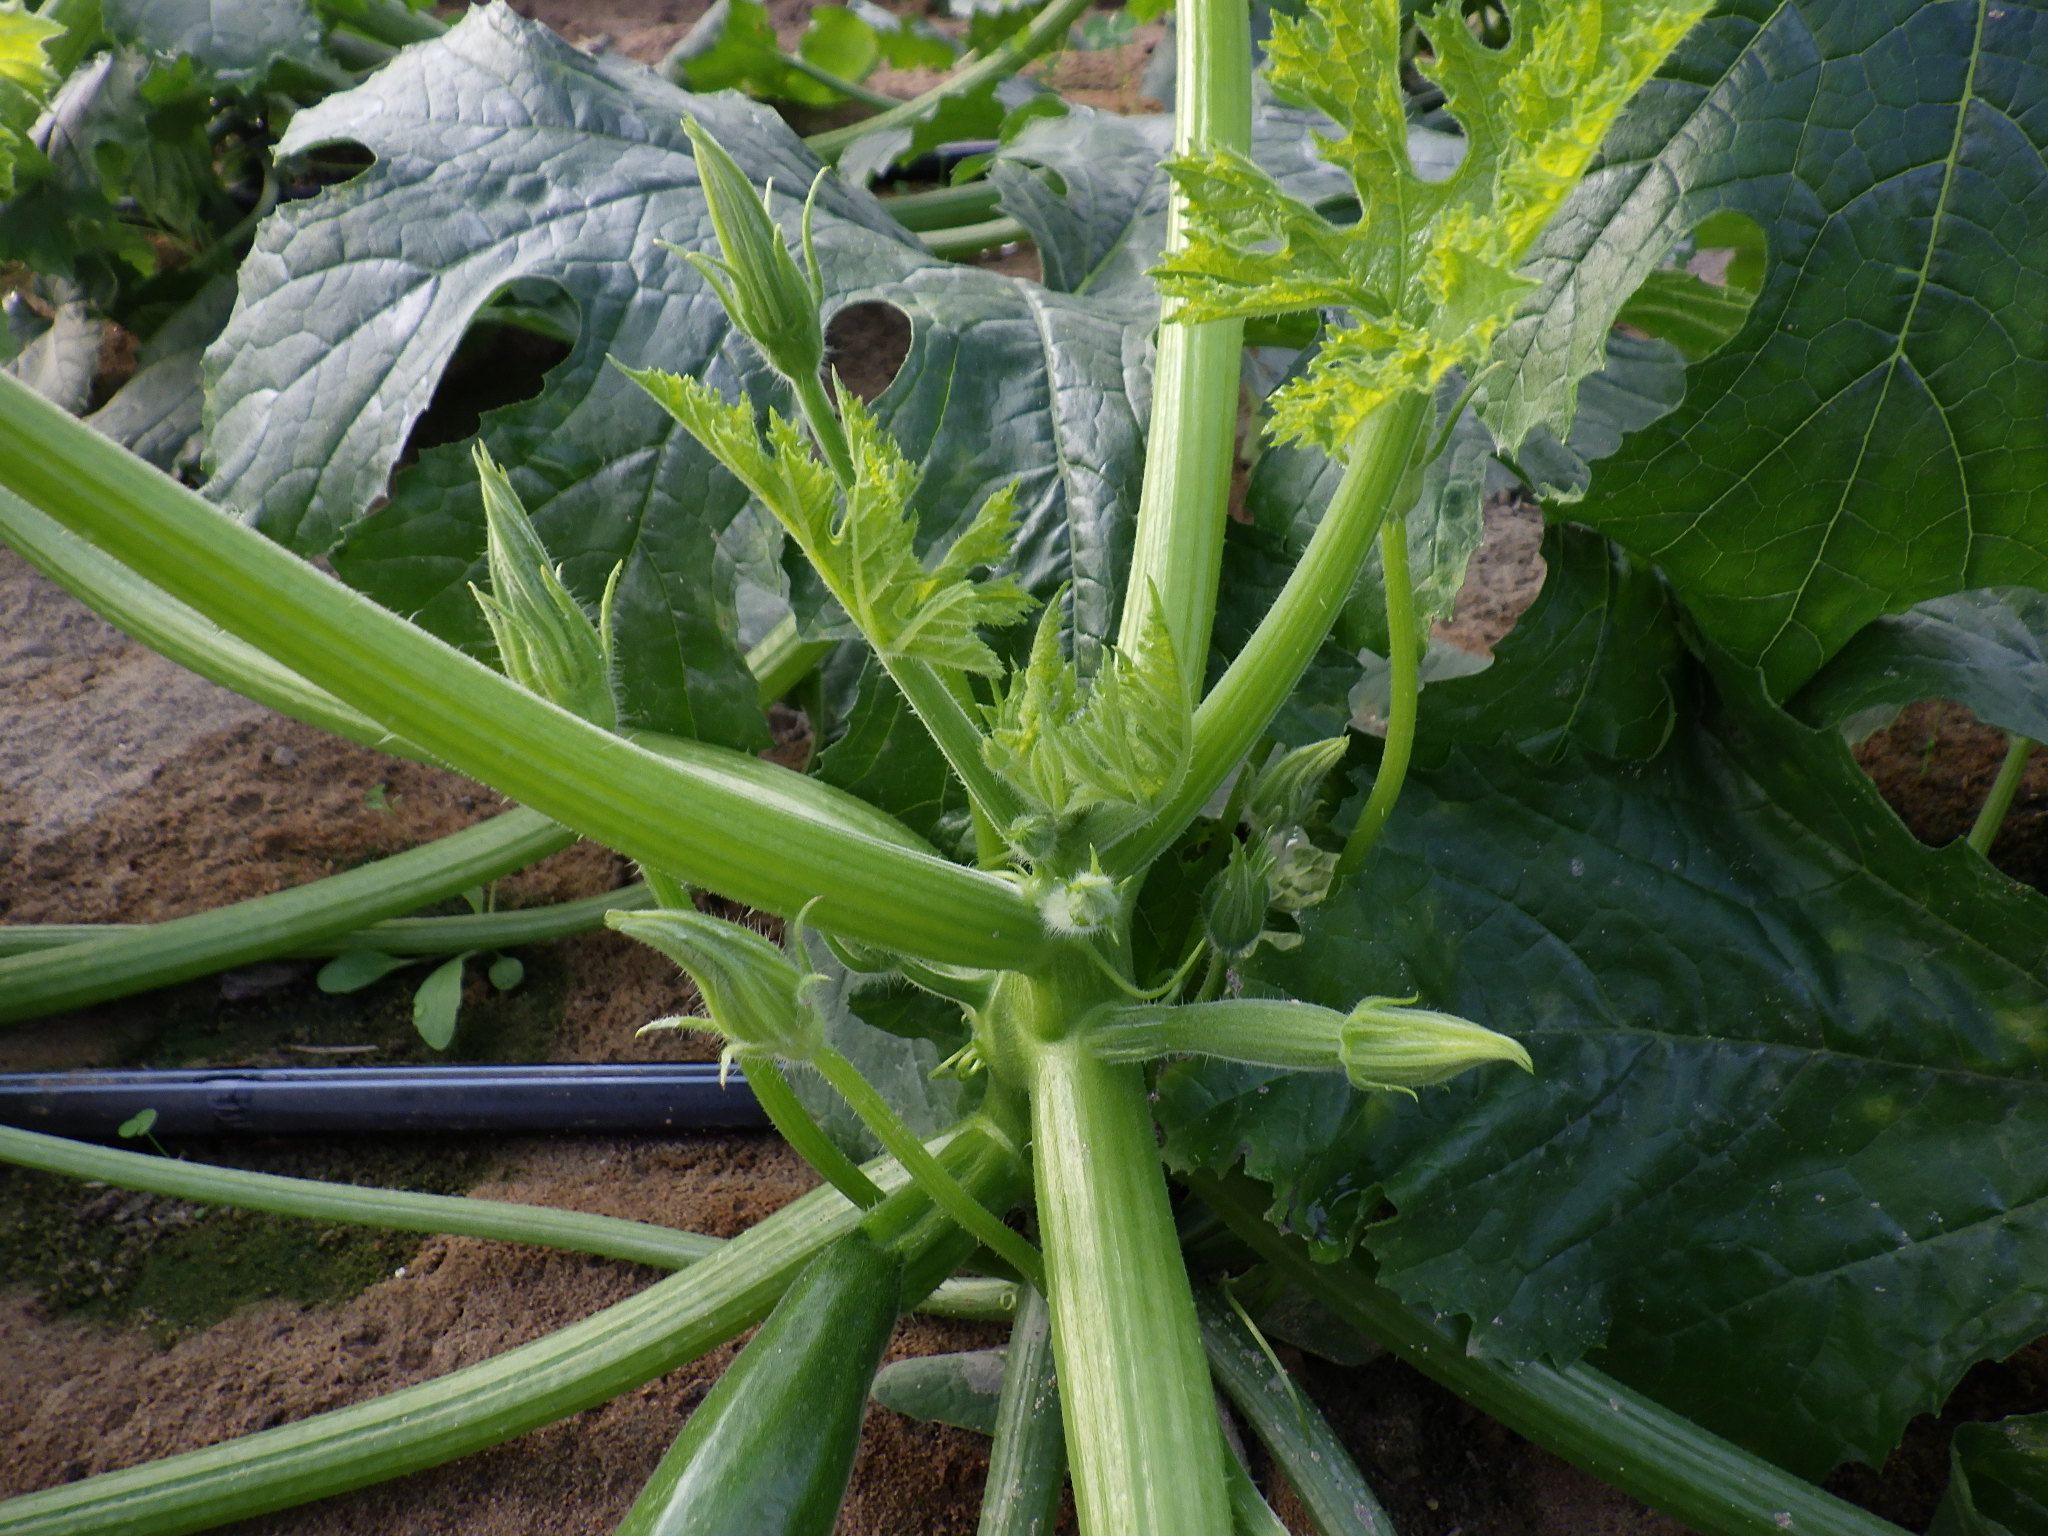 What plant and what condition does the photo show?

zucchini, healthy
